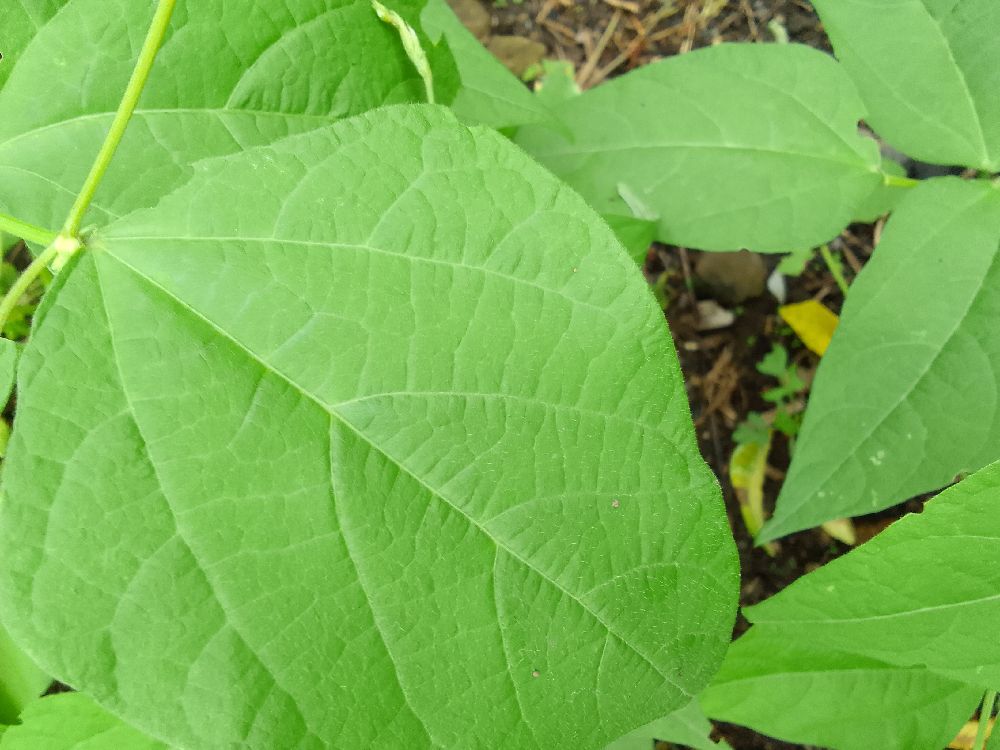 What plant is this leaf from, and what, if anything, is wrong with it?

common bean, healthy
